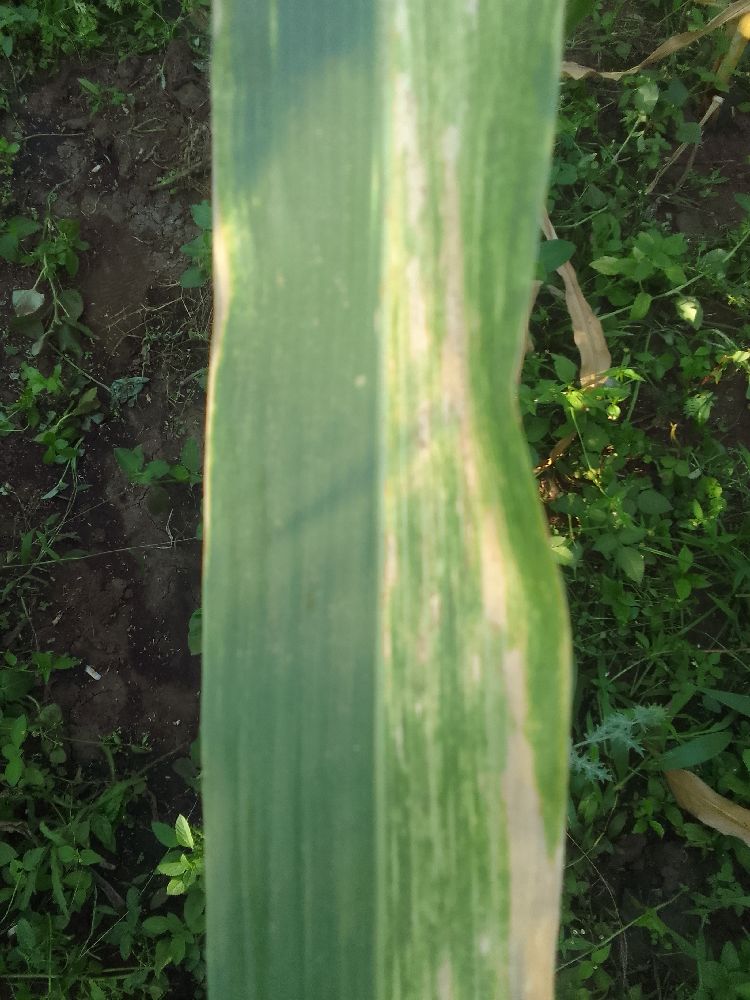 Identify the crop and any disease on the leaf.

maize, maize lethal necrosis
